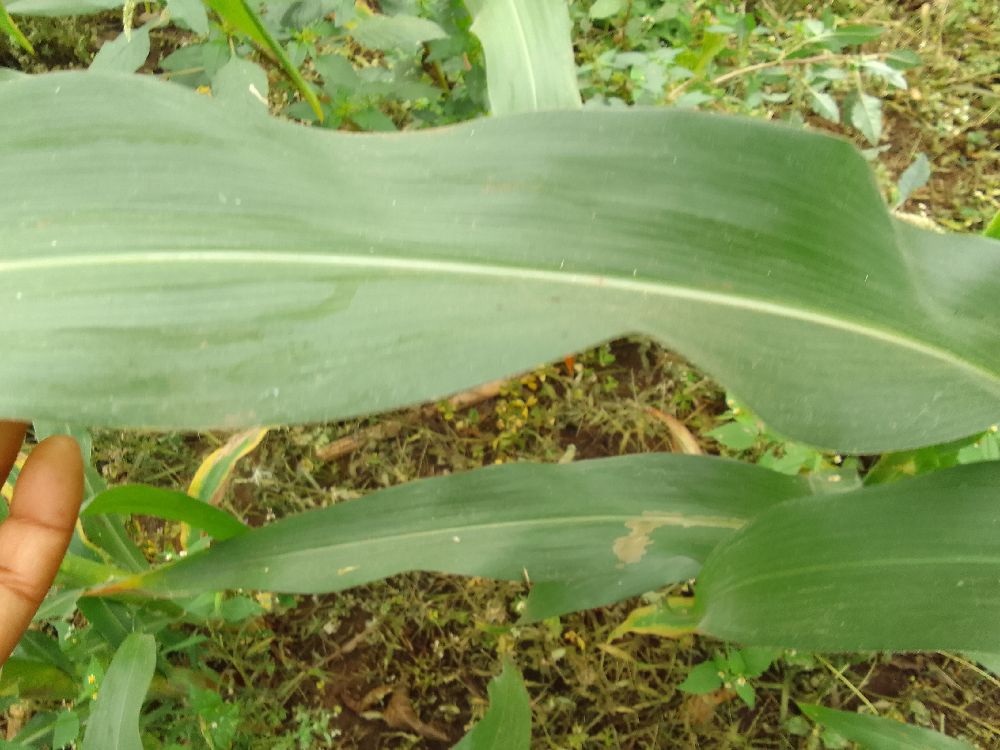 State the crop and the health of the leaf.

maize, healthy
